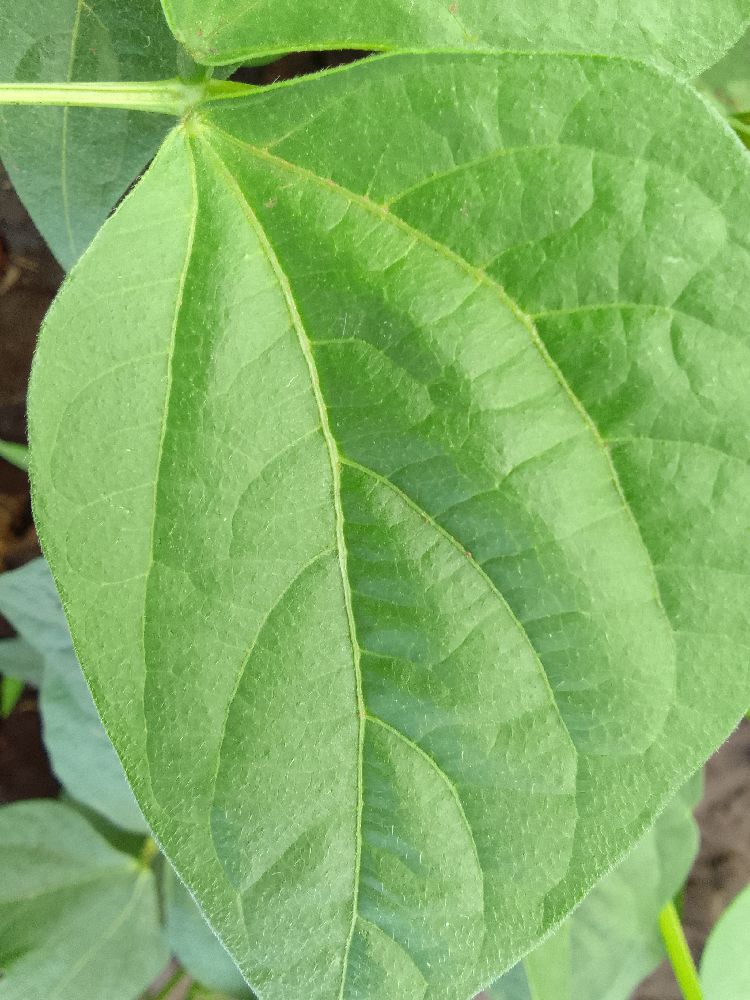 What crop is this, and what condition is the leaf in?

common bean, healthy
